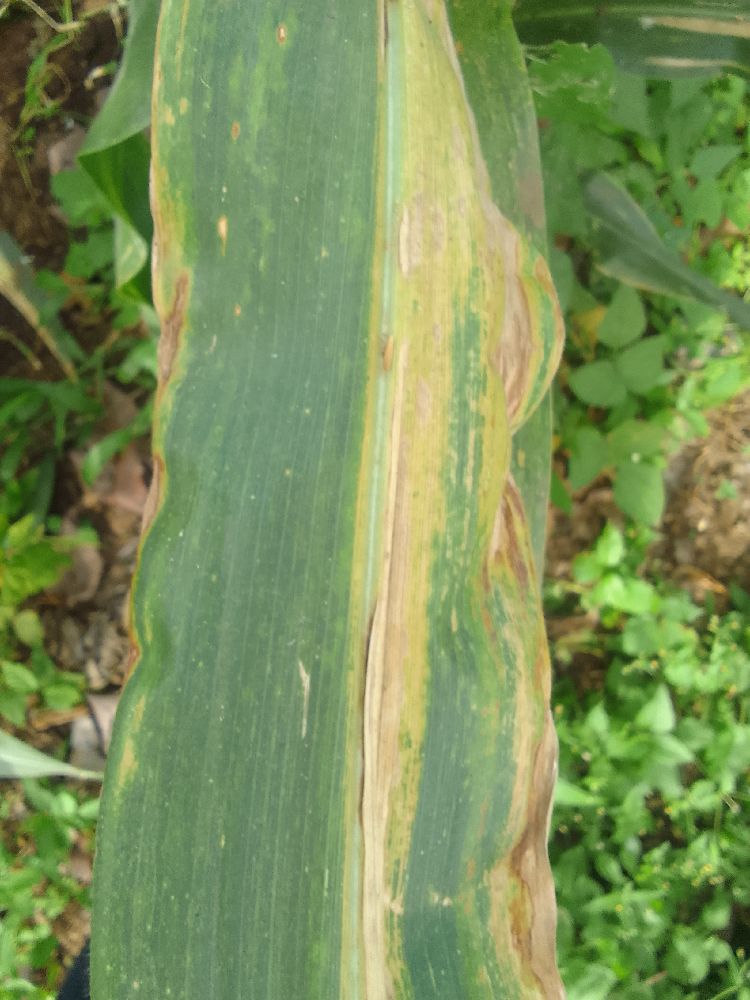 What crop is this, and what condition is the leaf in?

maize, maize lethal necrosis
